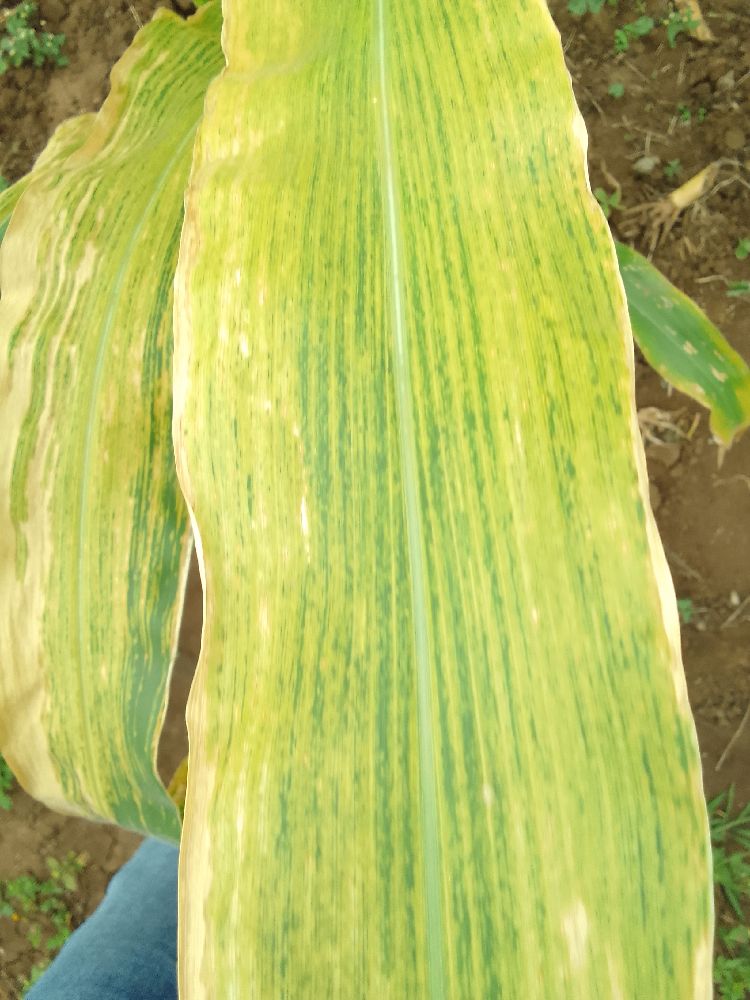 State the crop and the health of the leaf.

maize, maize lethal necrosis
